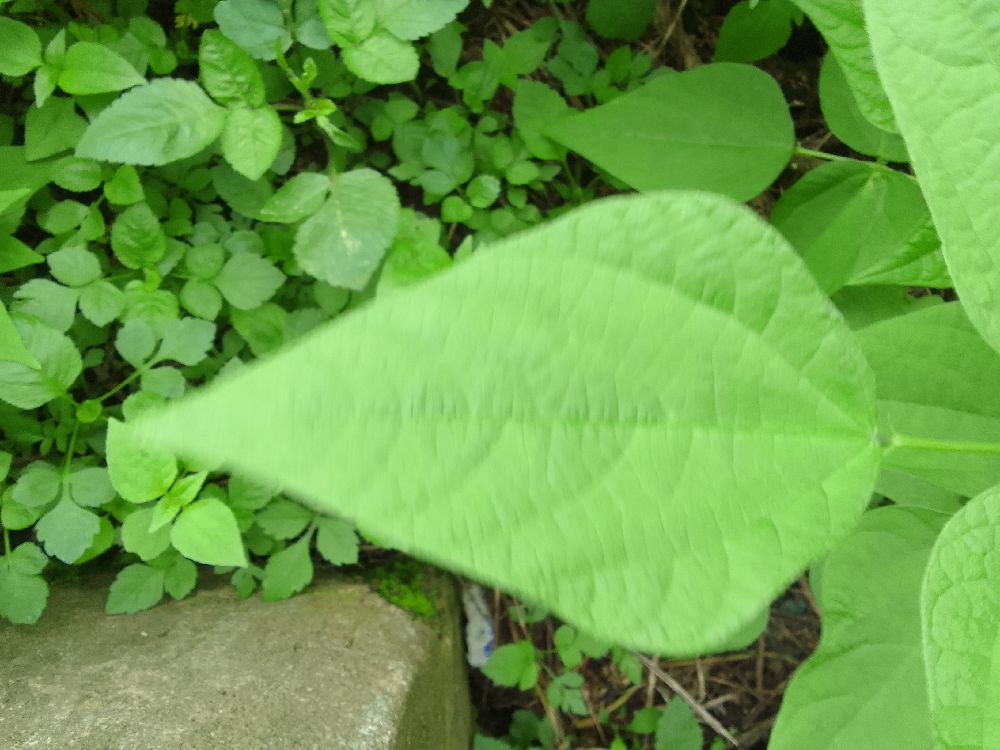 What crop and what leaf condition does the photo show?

common bean, healthy
